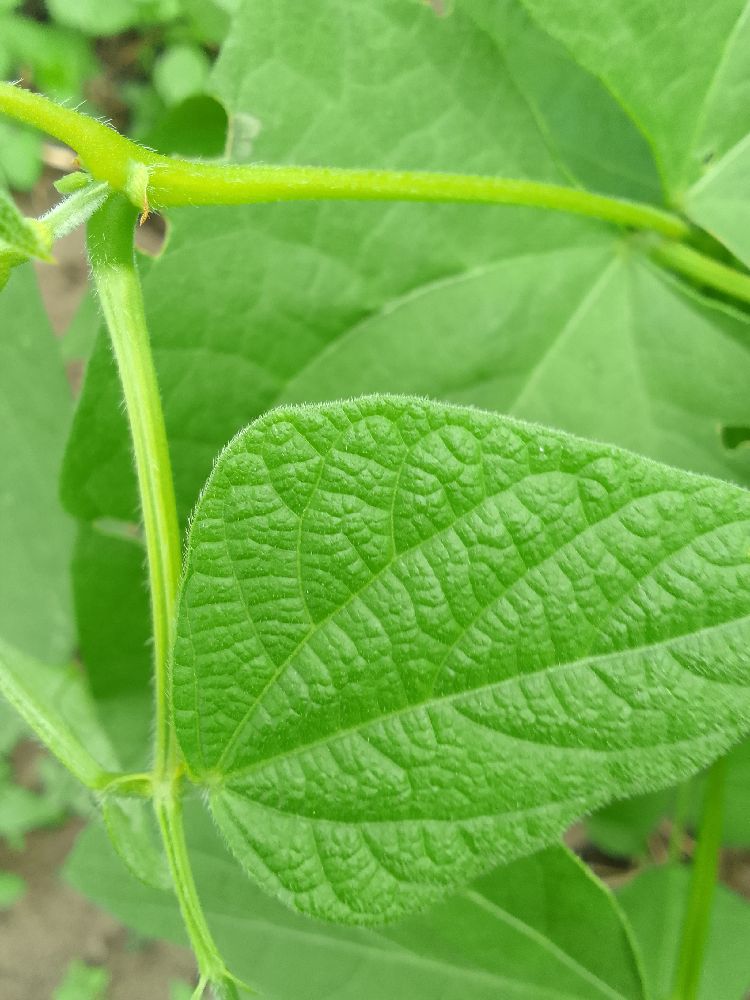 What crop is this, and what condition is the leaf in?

common bean, healthy
